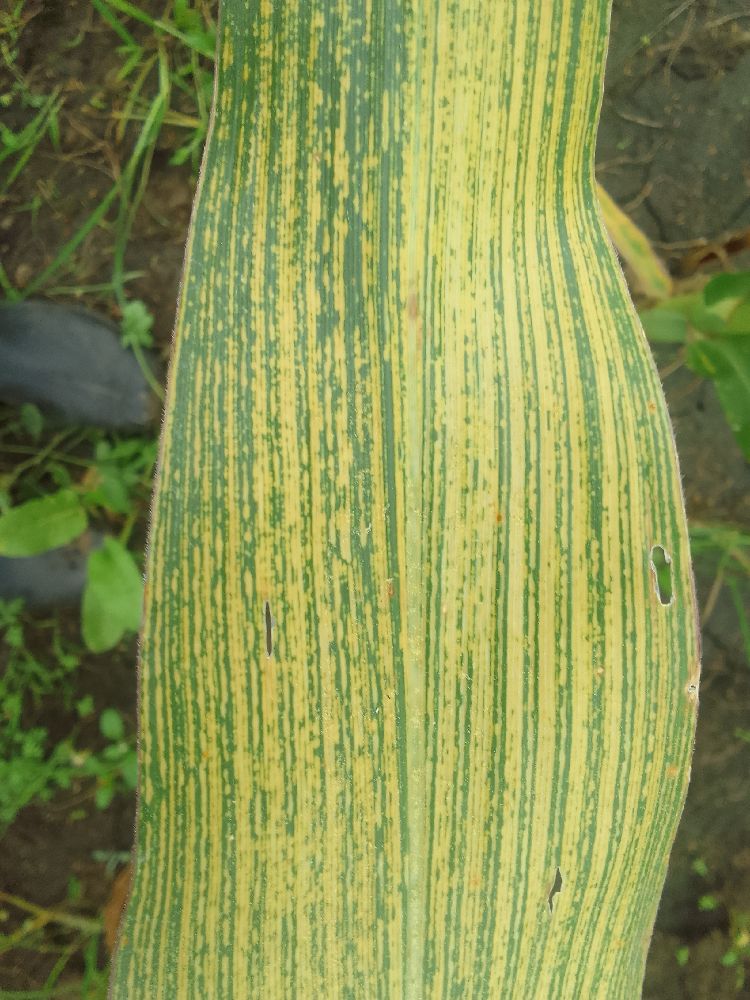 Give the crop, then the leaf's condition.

maize, maize streak virus
